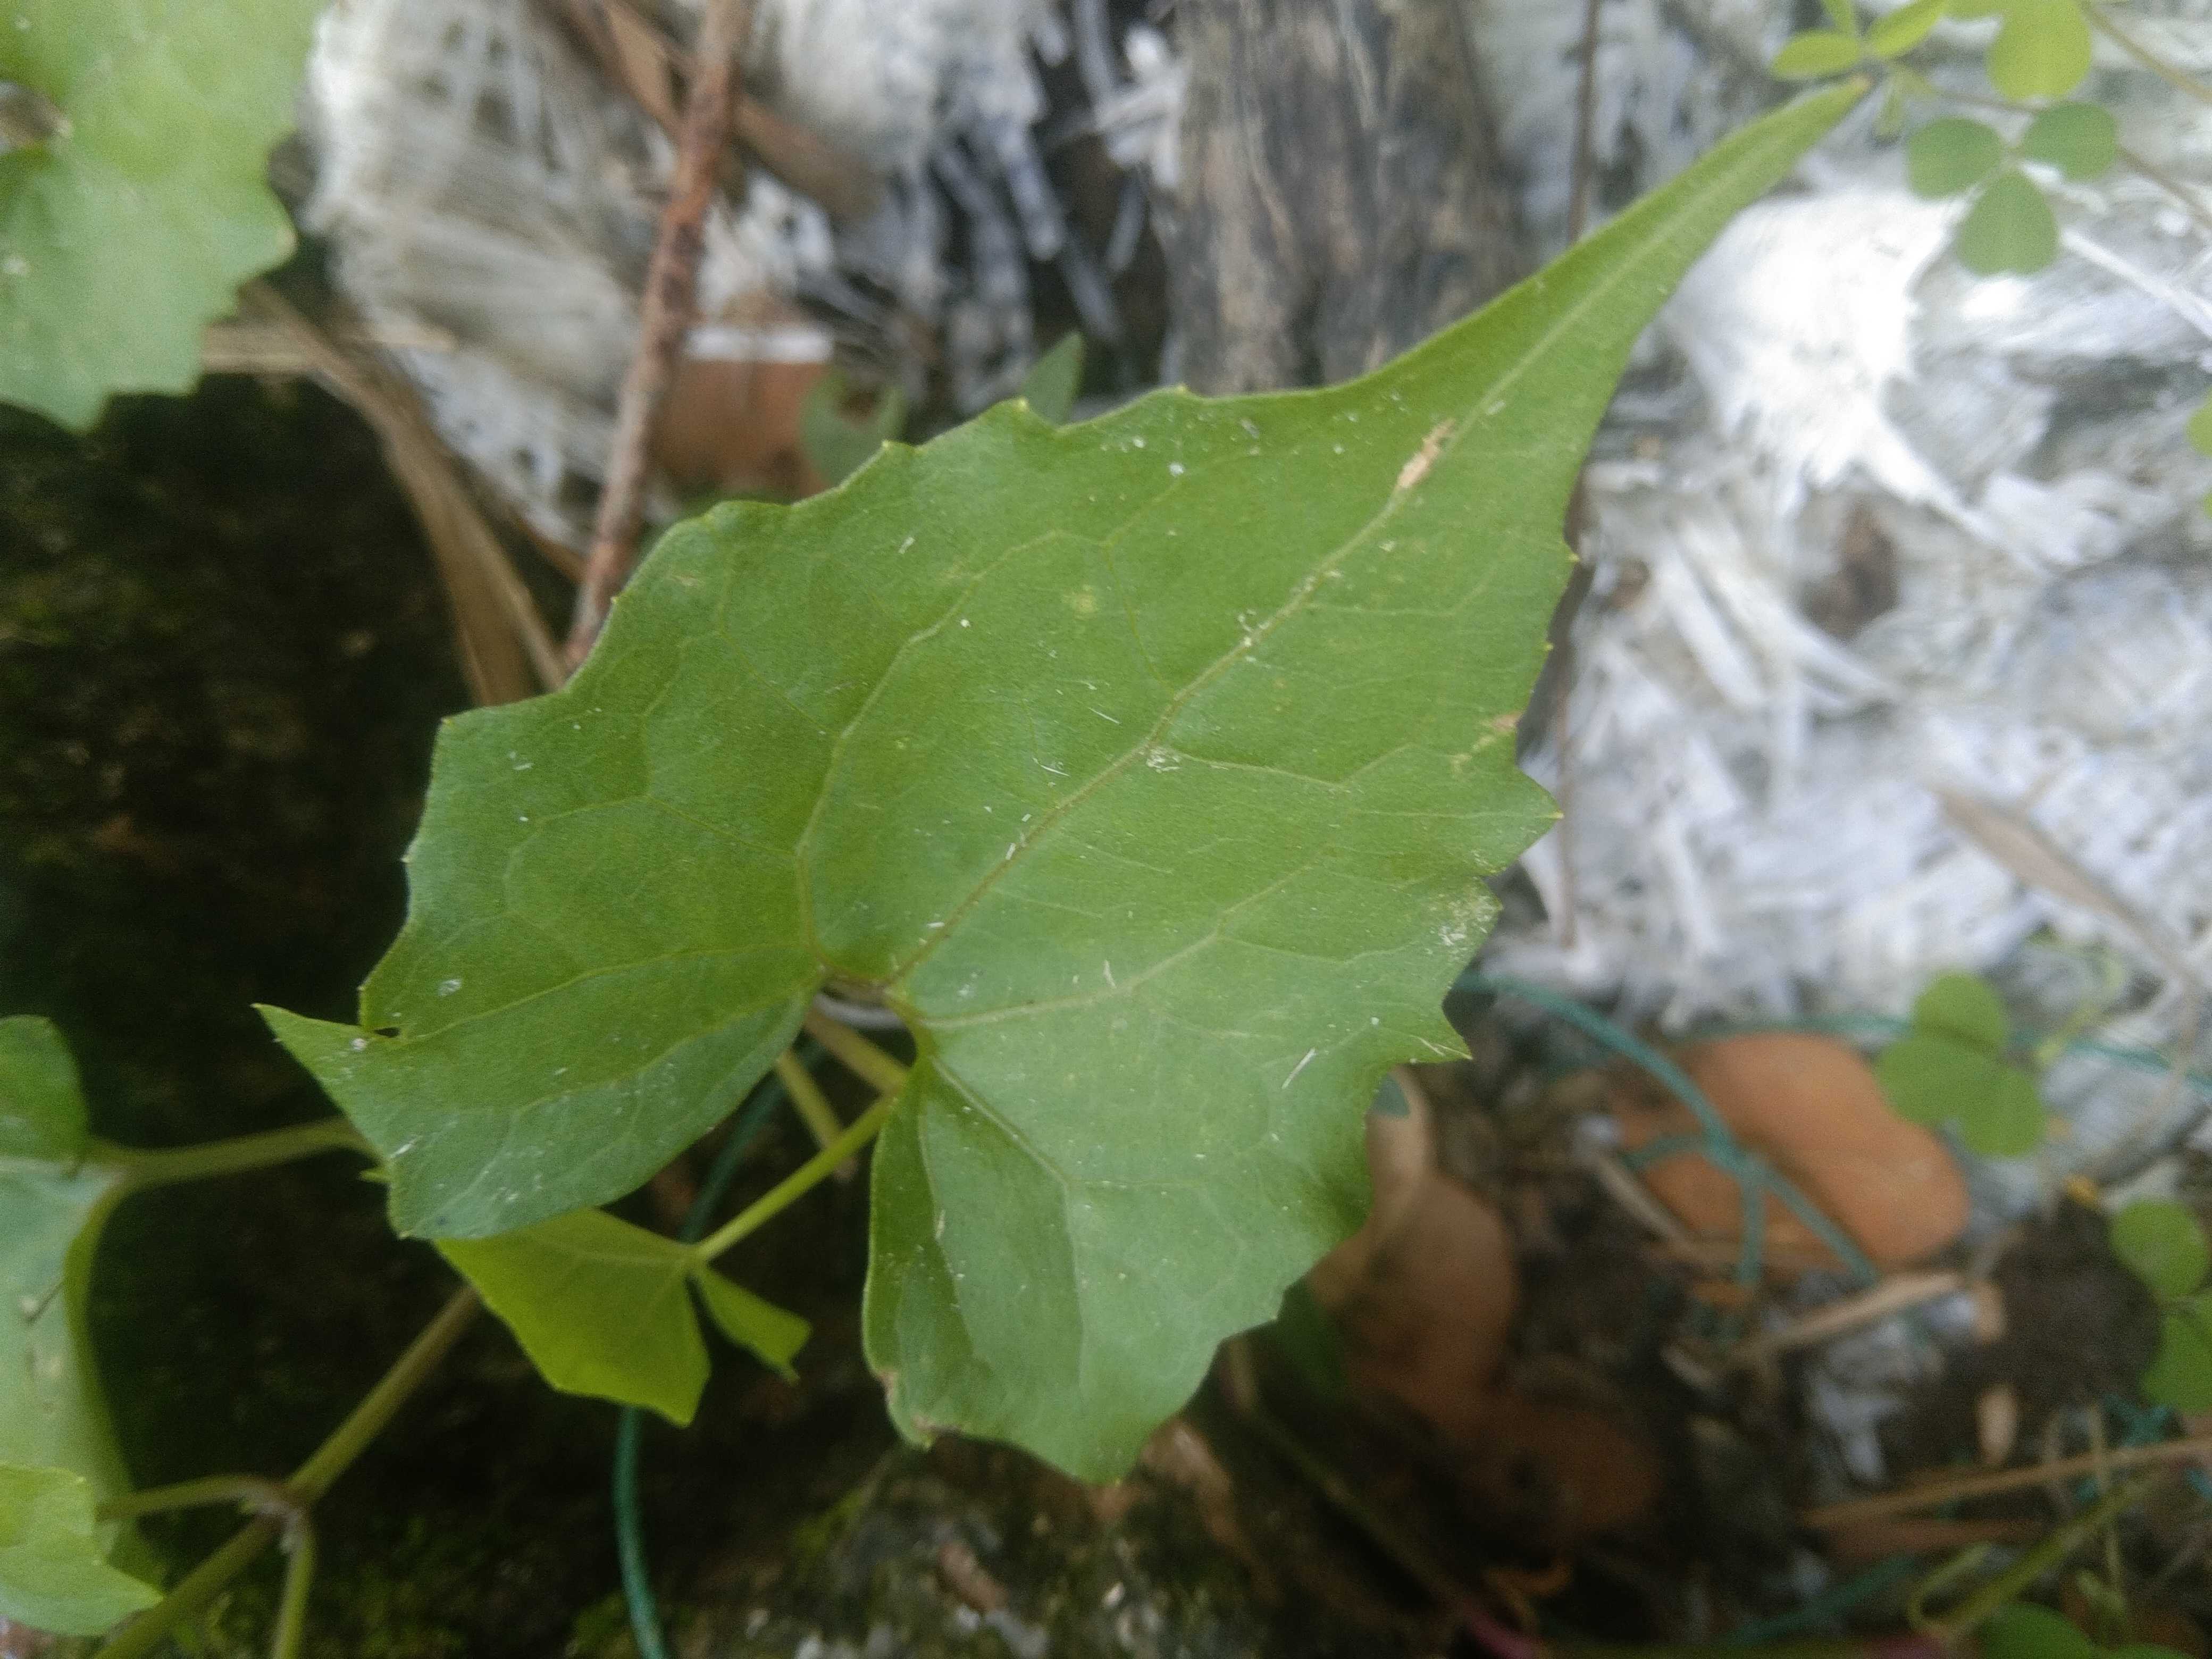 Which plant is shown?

bitter vine
